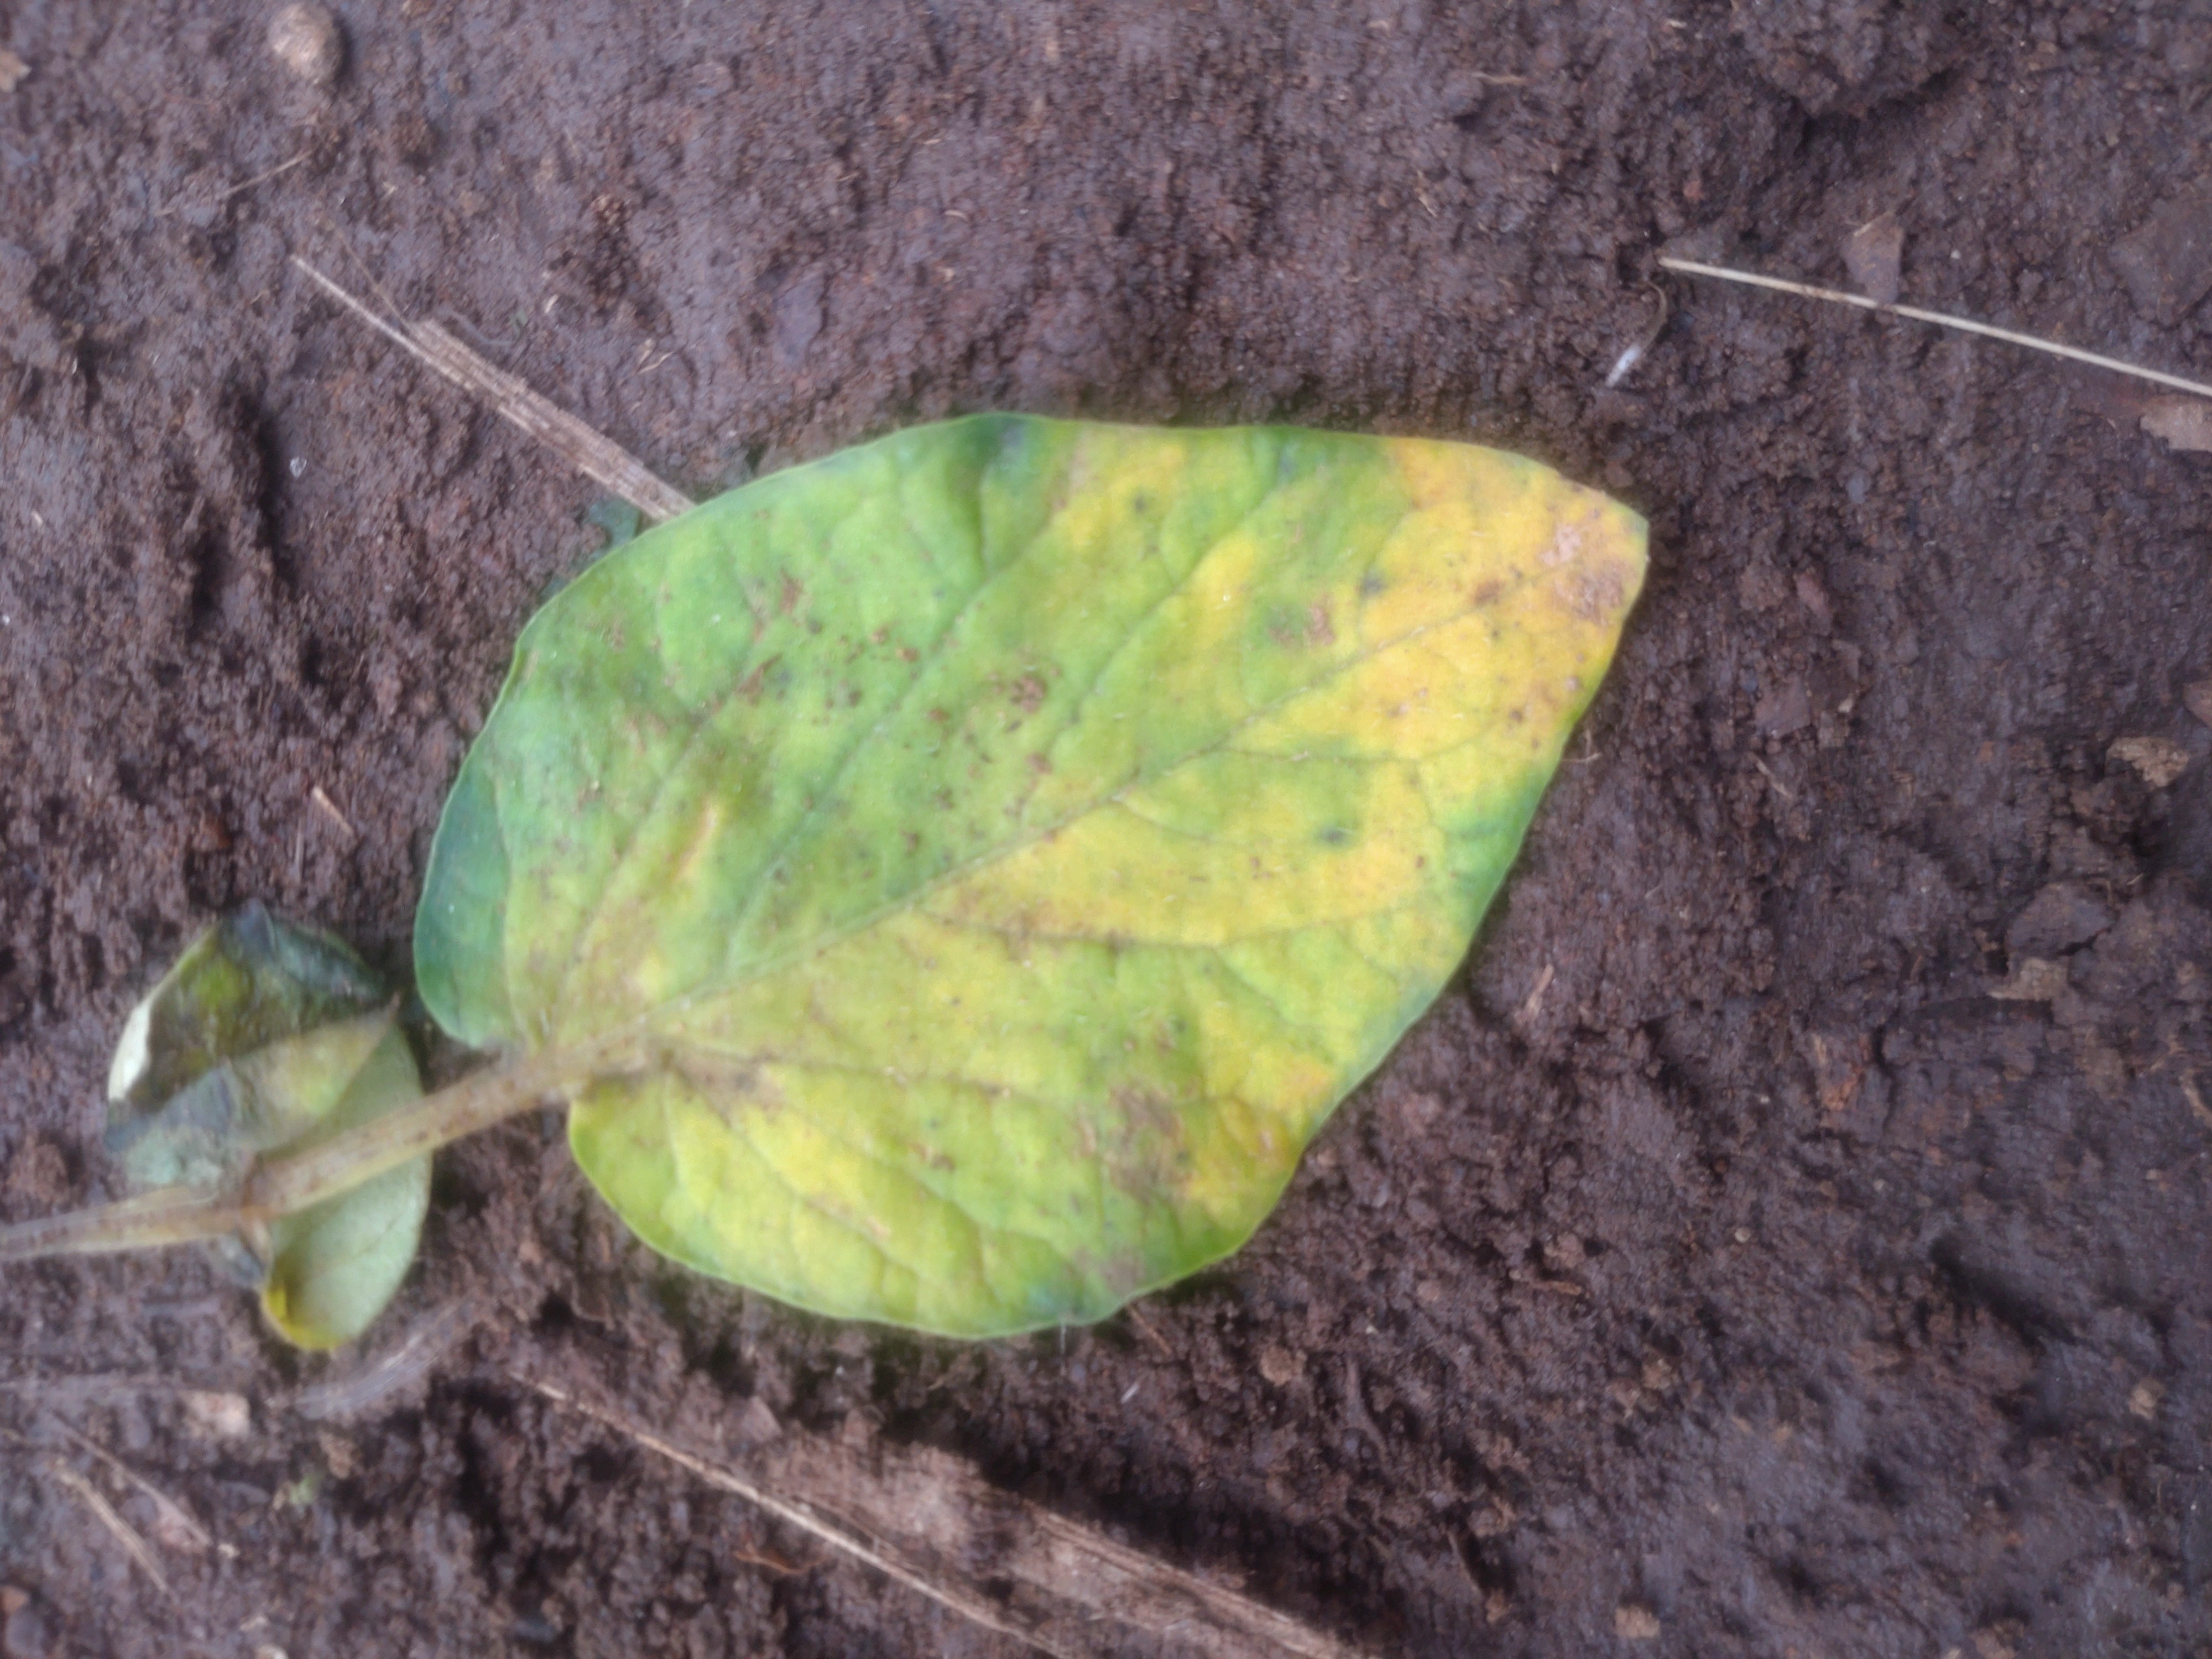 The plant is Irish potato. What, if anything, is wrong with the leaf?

late blight
